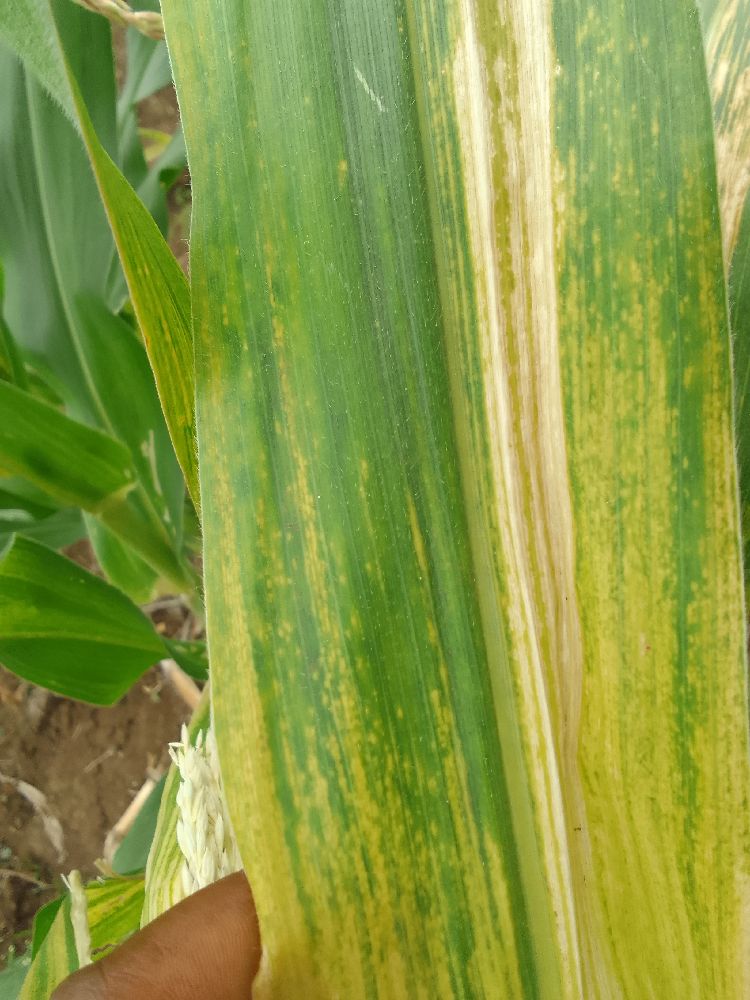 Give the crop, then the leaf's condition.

maize, maize lethal necrosis
